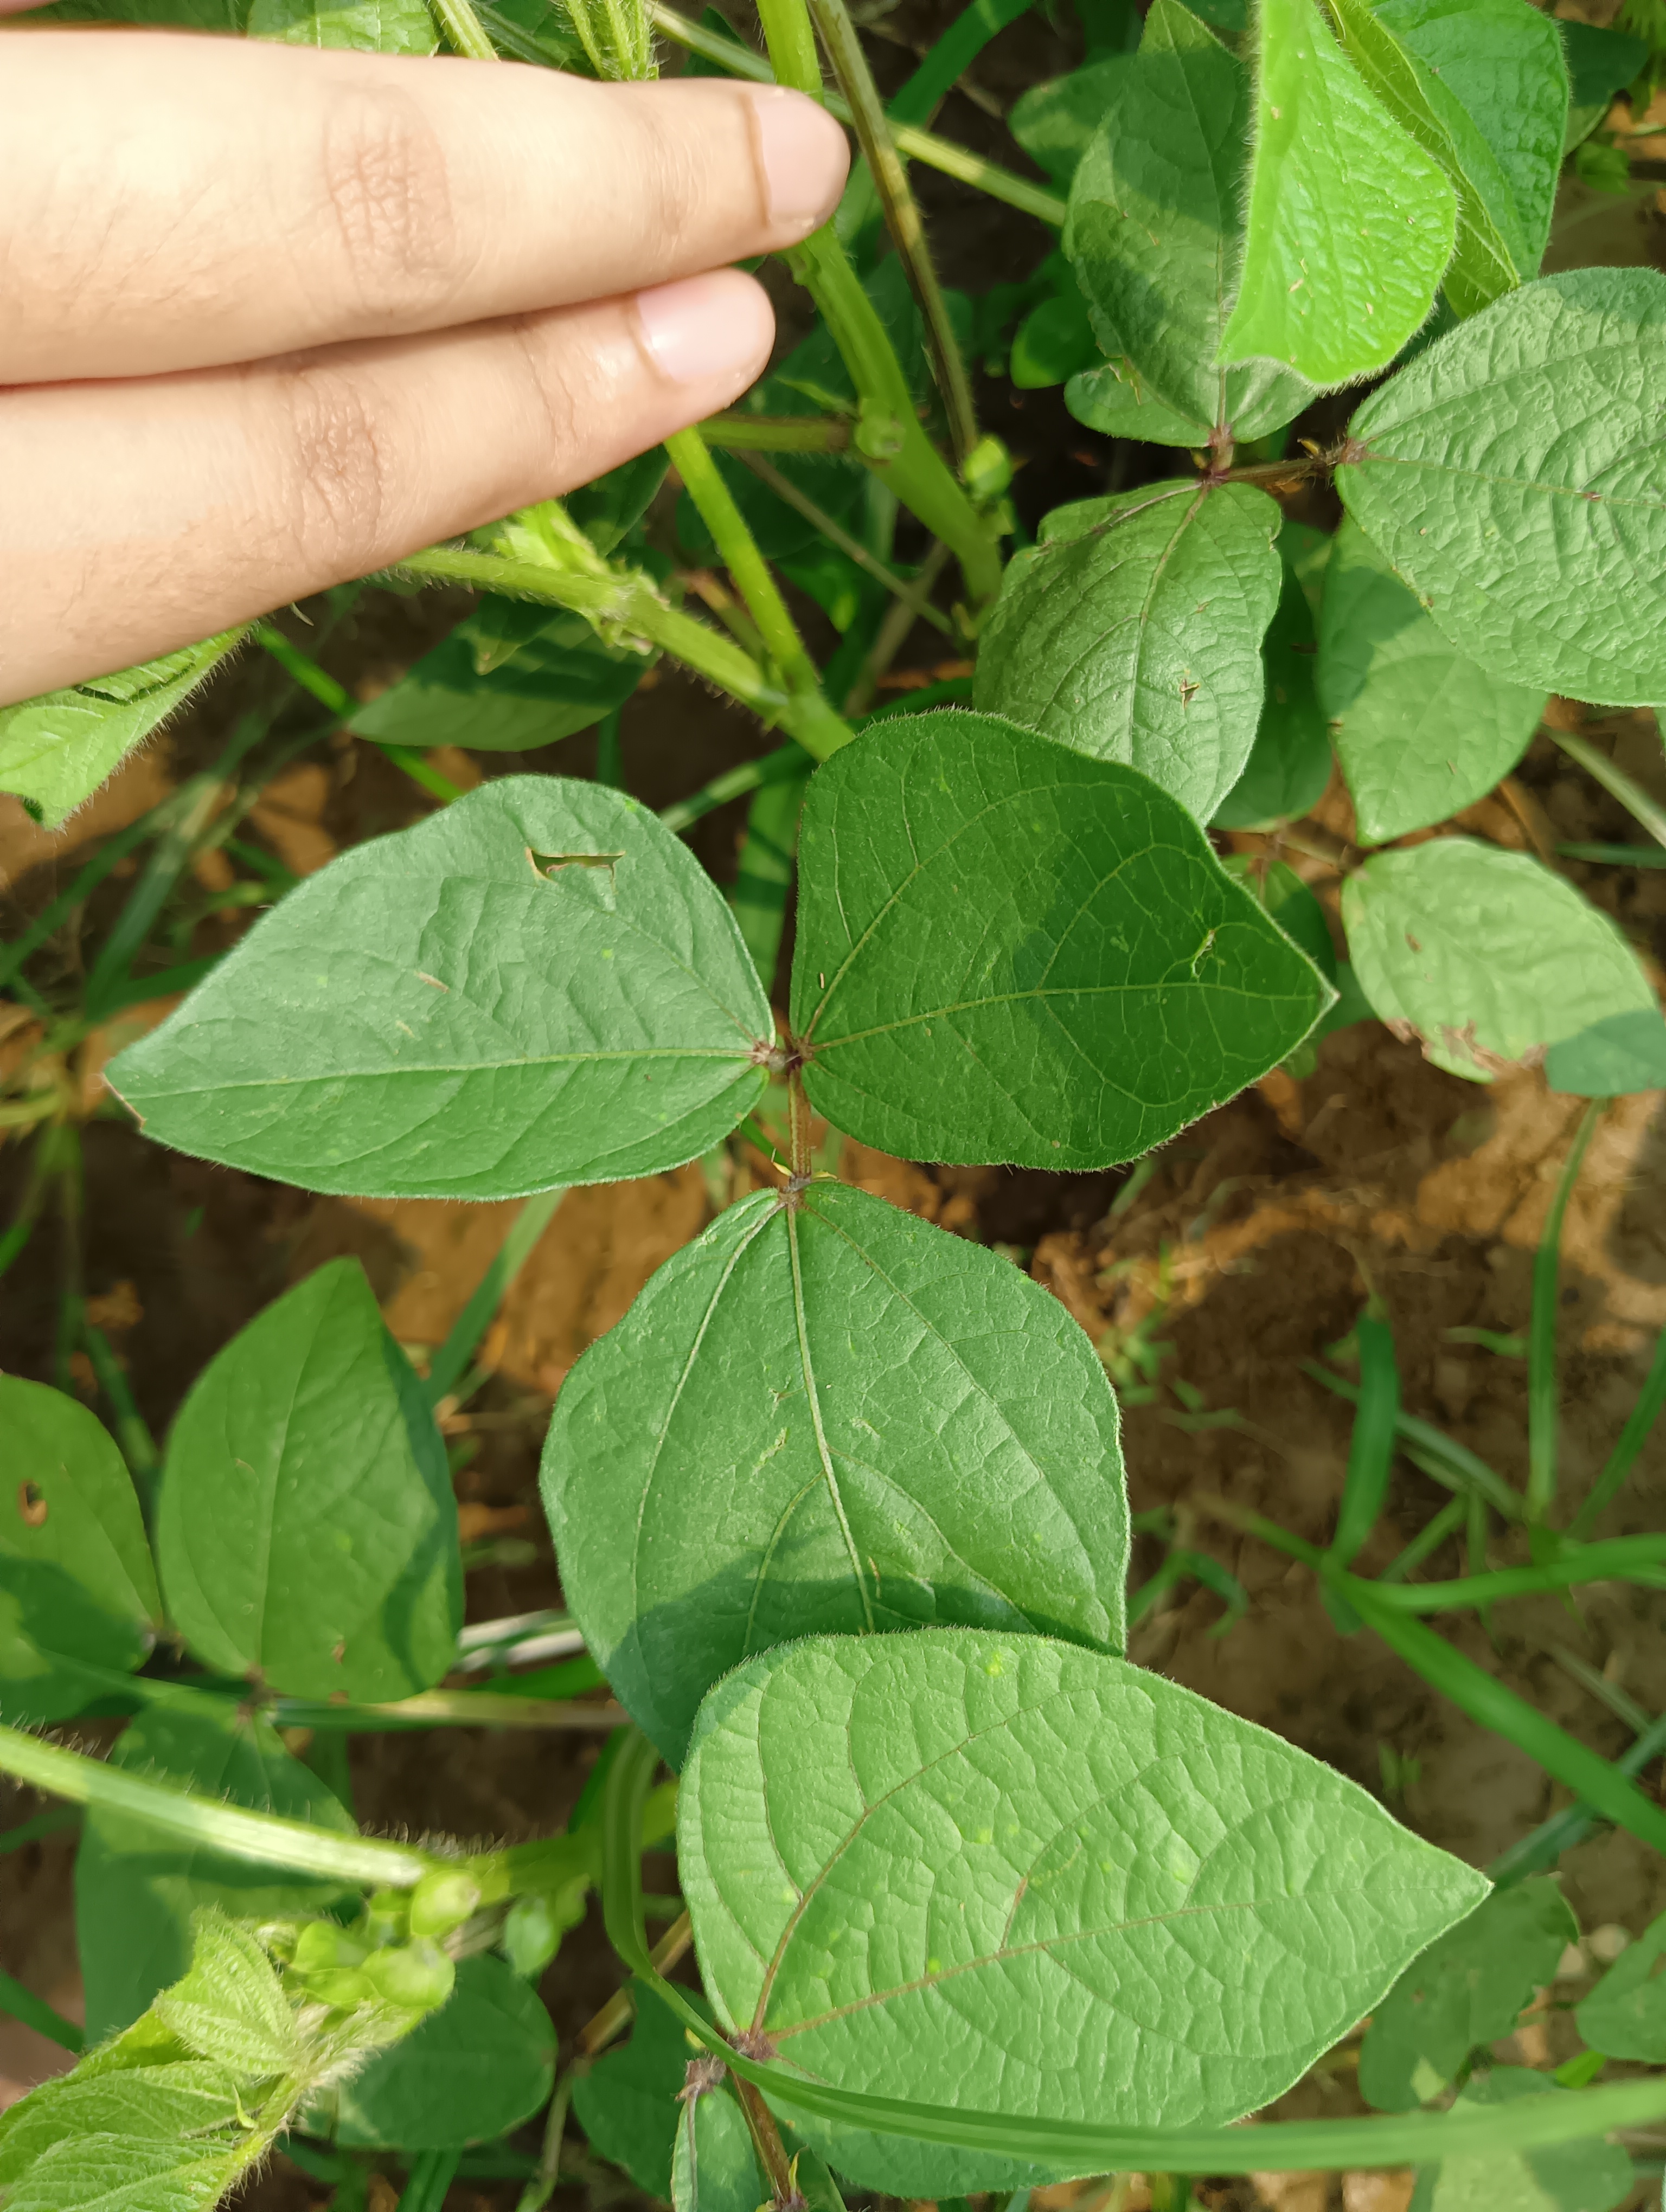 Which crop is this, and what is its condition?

mungbean, healthy
